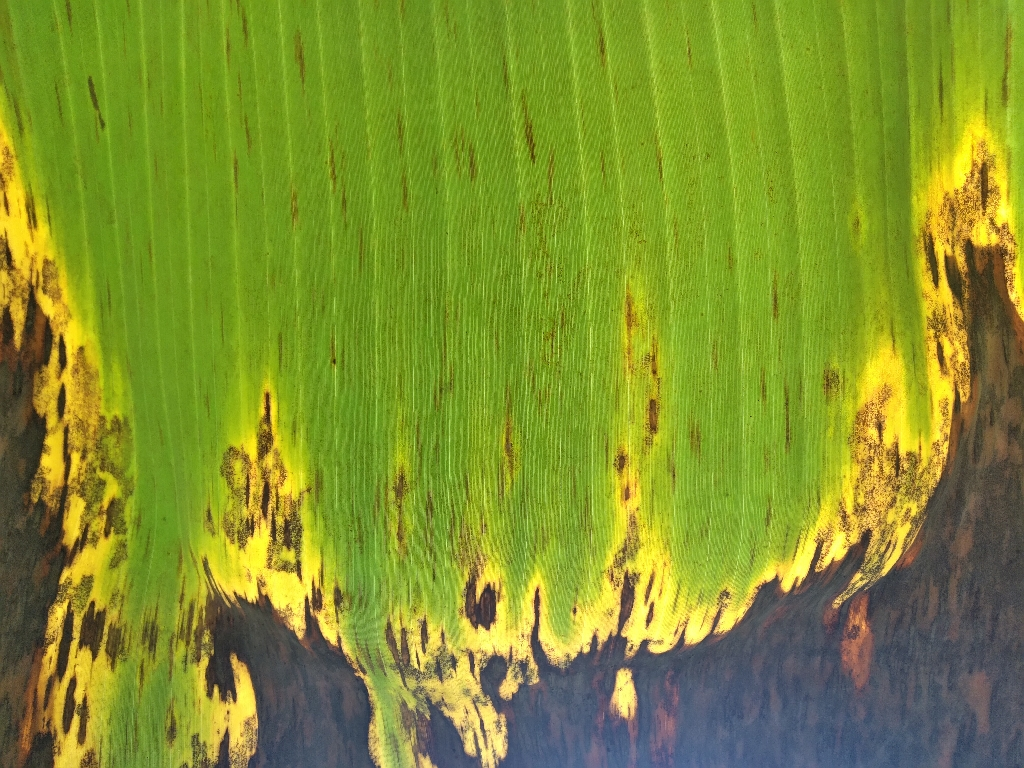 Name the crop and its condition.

banana, black sigatoka
